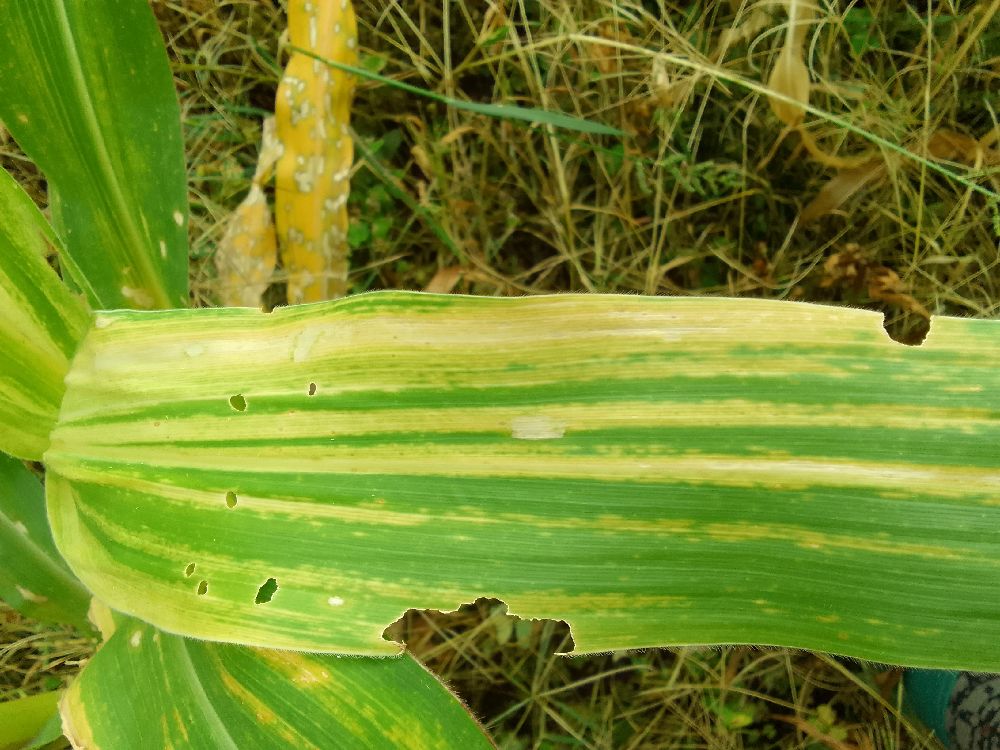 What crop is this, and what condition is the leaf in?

maize, maize lethal necrosis
